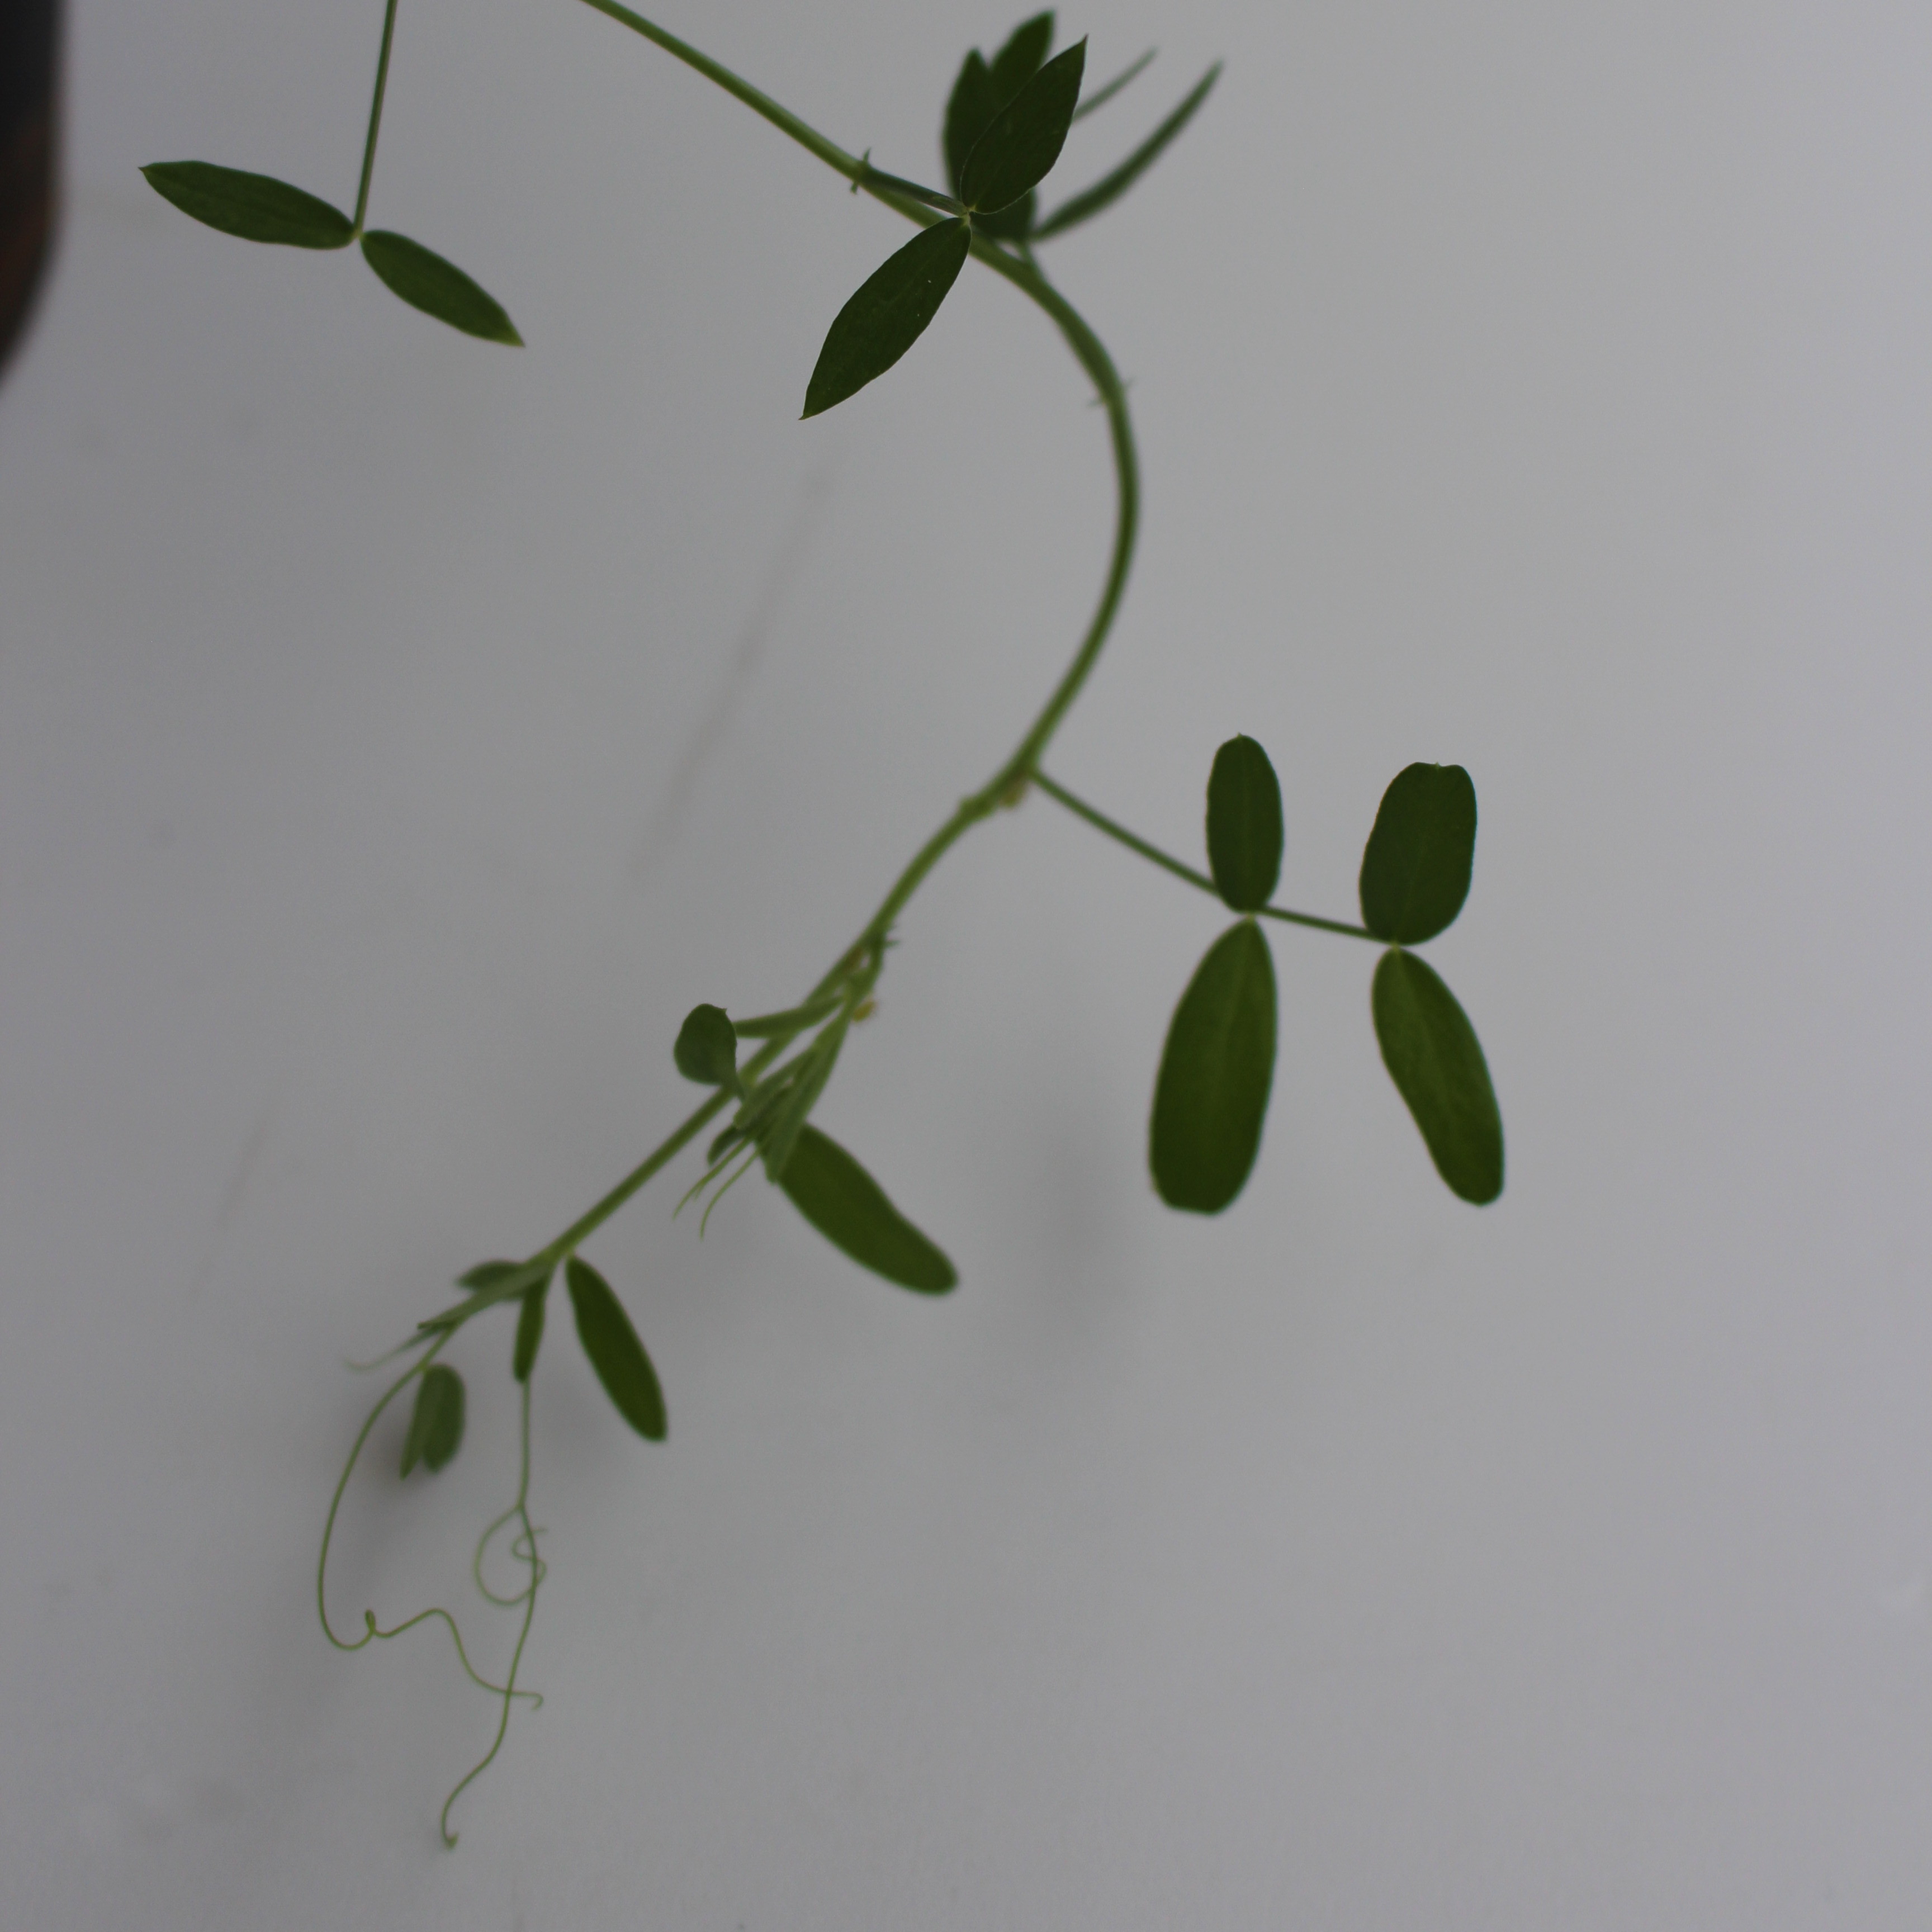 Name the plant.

Vicia sativa
